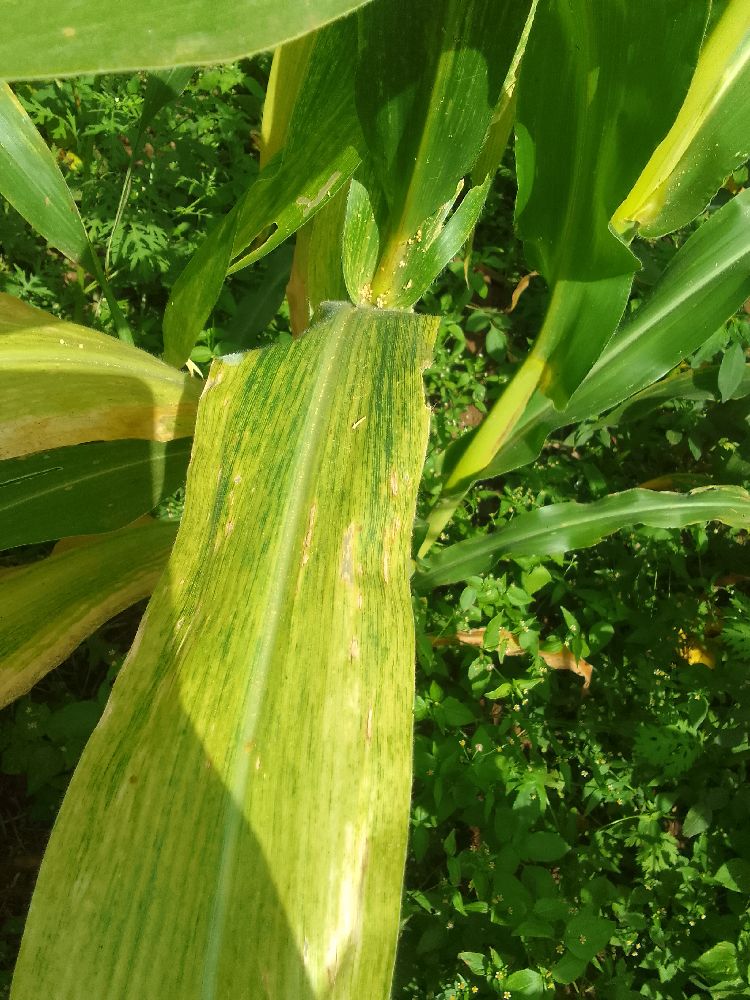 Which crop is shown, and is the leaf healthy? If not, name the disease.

maize, maize lethal necrosis
